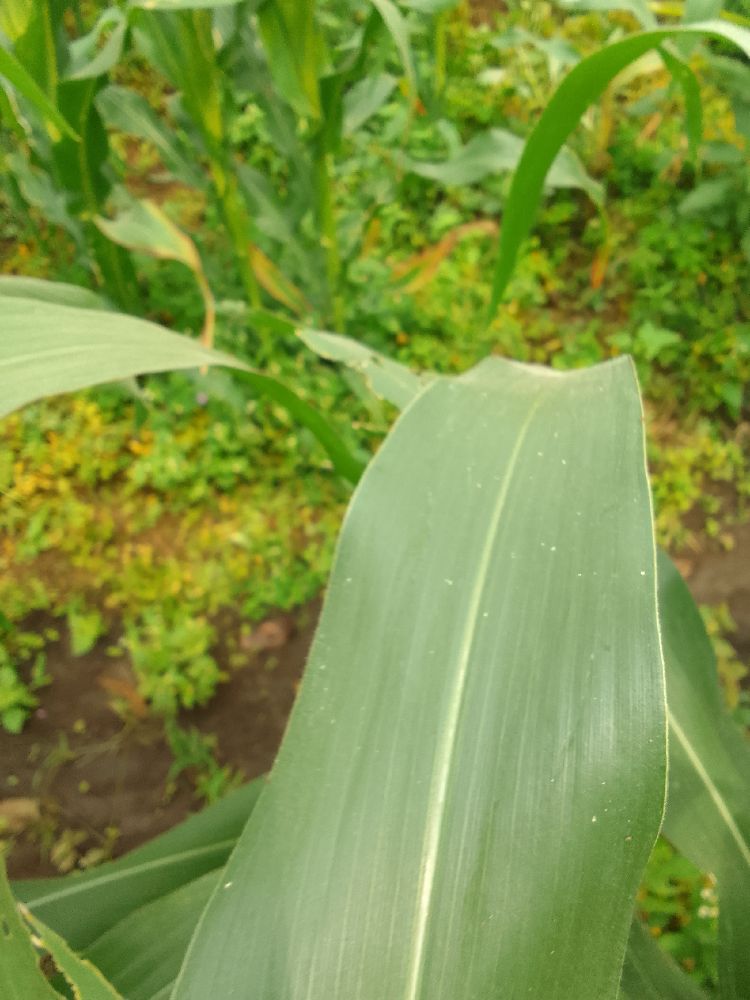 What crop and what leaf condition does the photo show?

maize, healthy
